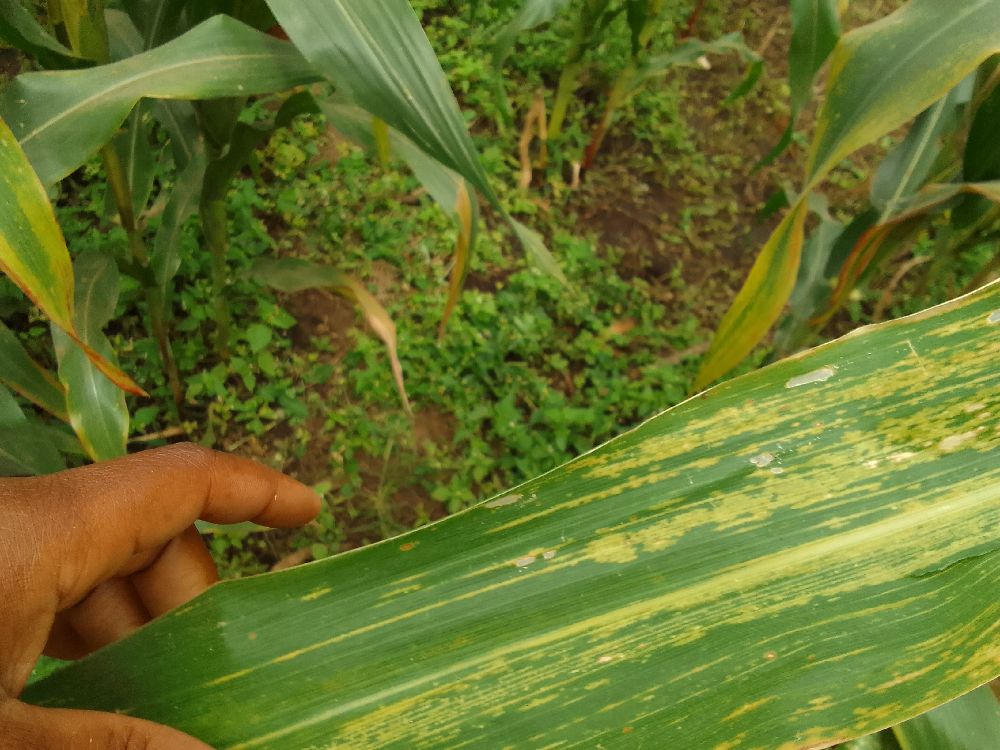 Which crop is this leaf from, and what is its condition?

maize, maize lethal necrosis
